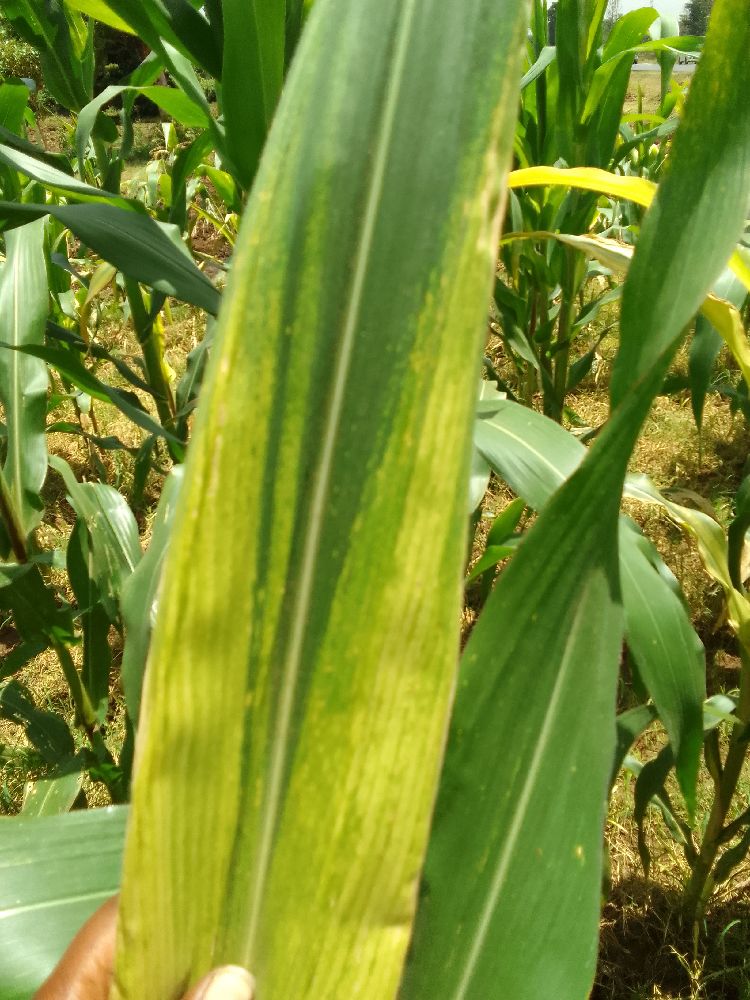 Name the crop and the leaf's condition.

maize, maize lethal necrosis
